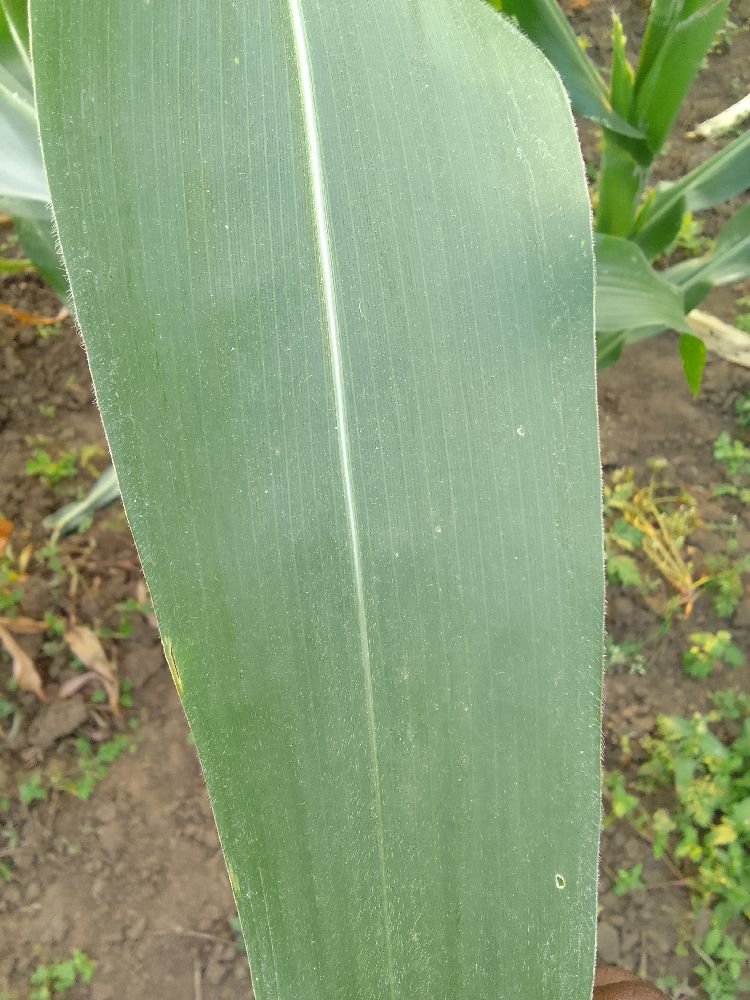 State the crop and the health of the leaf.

maize, healthy
